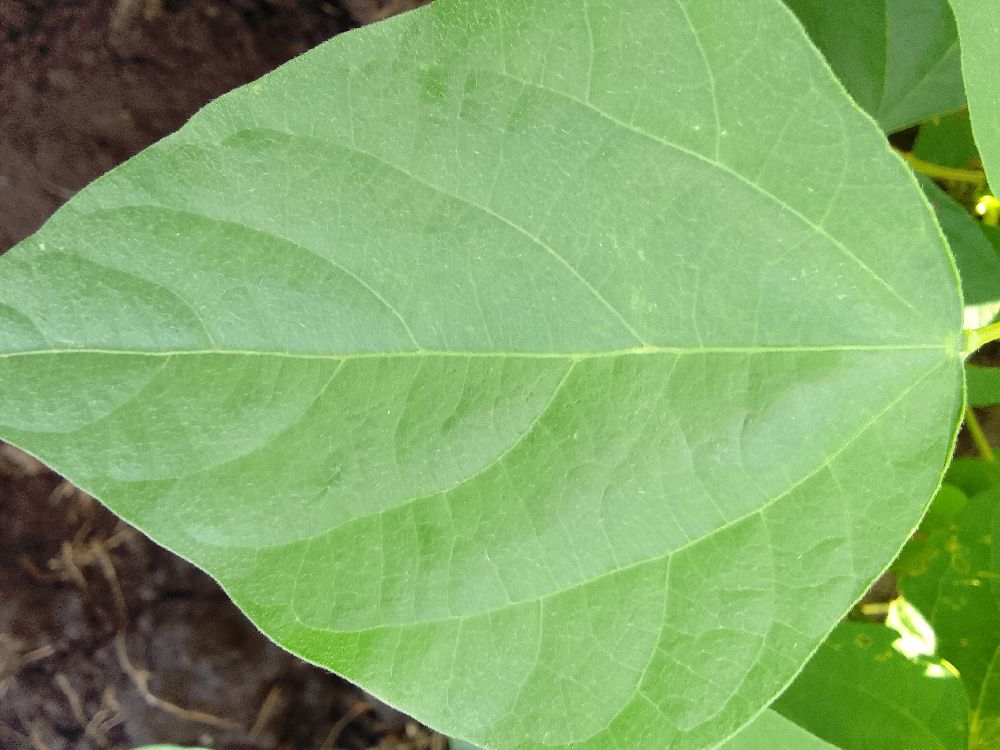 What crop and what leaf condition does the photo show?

common bean, healthy
